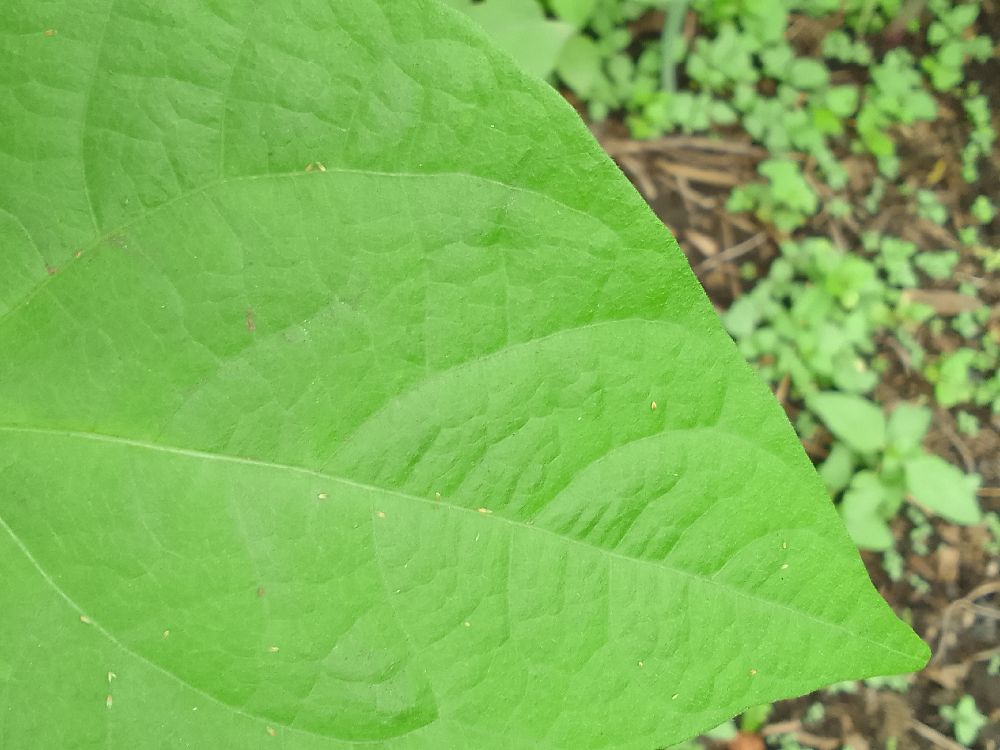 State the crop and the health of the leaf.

common bean, healthy
